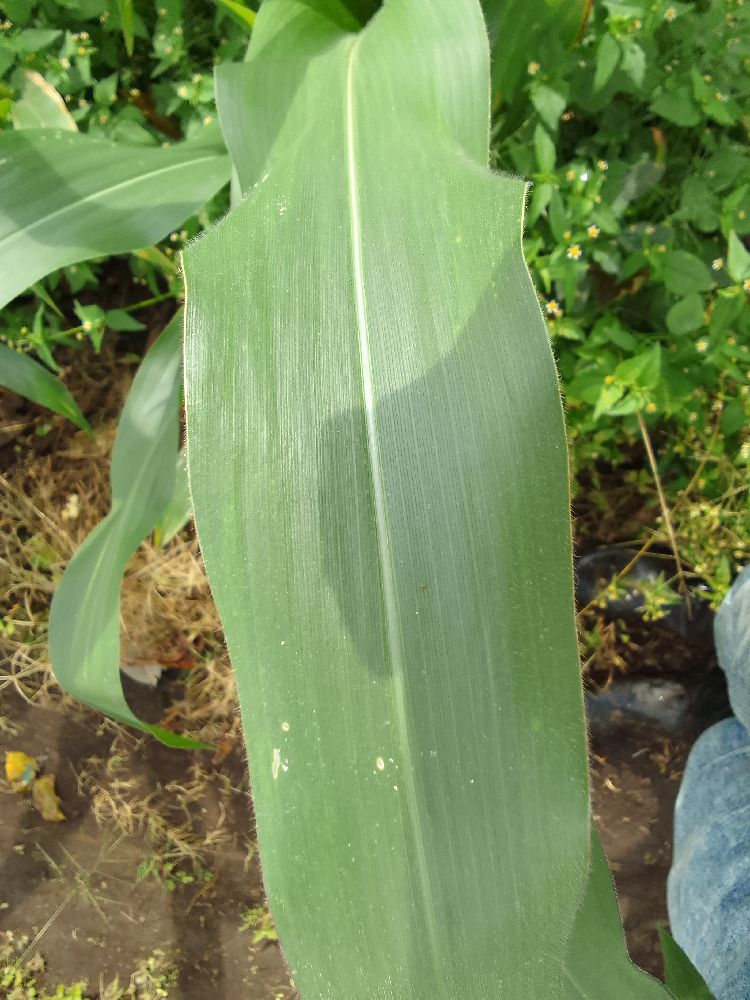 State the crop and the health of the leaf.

maize, healthy
